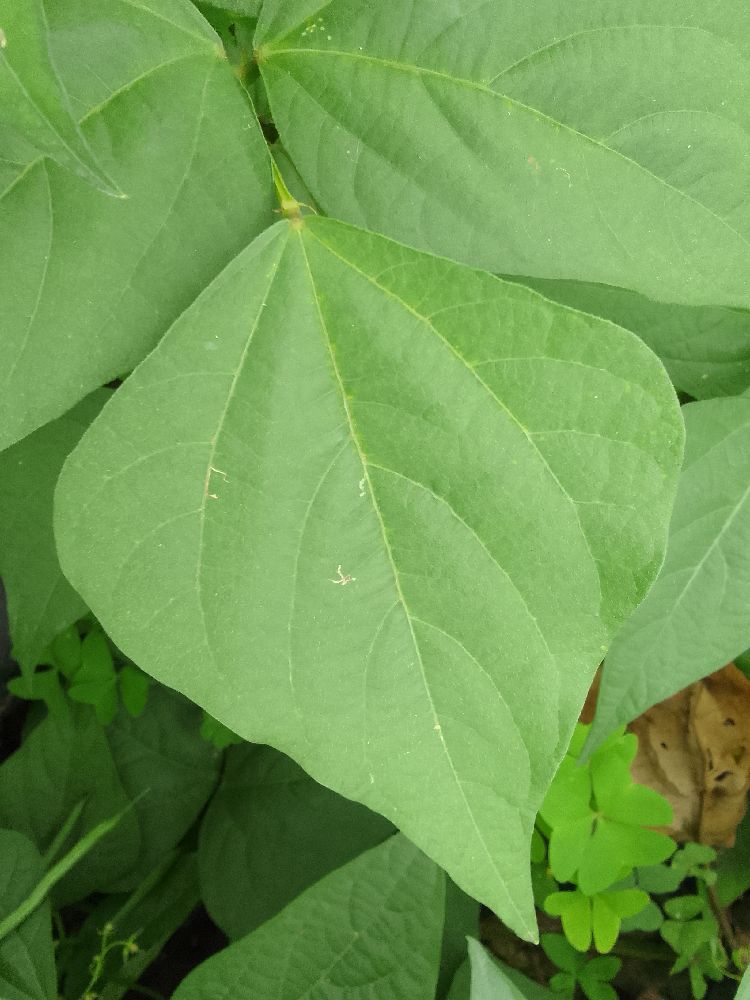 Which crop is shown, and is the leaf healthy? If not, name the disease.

common bean, healthy
